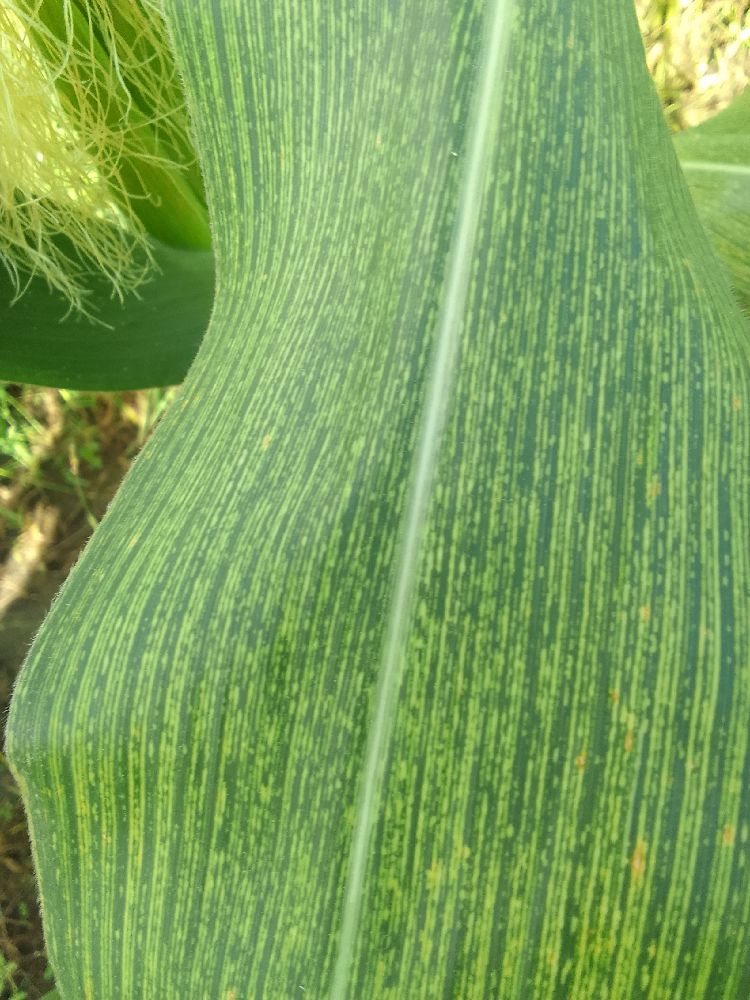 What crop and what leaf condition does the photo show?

maize, maize streak virus
